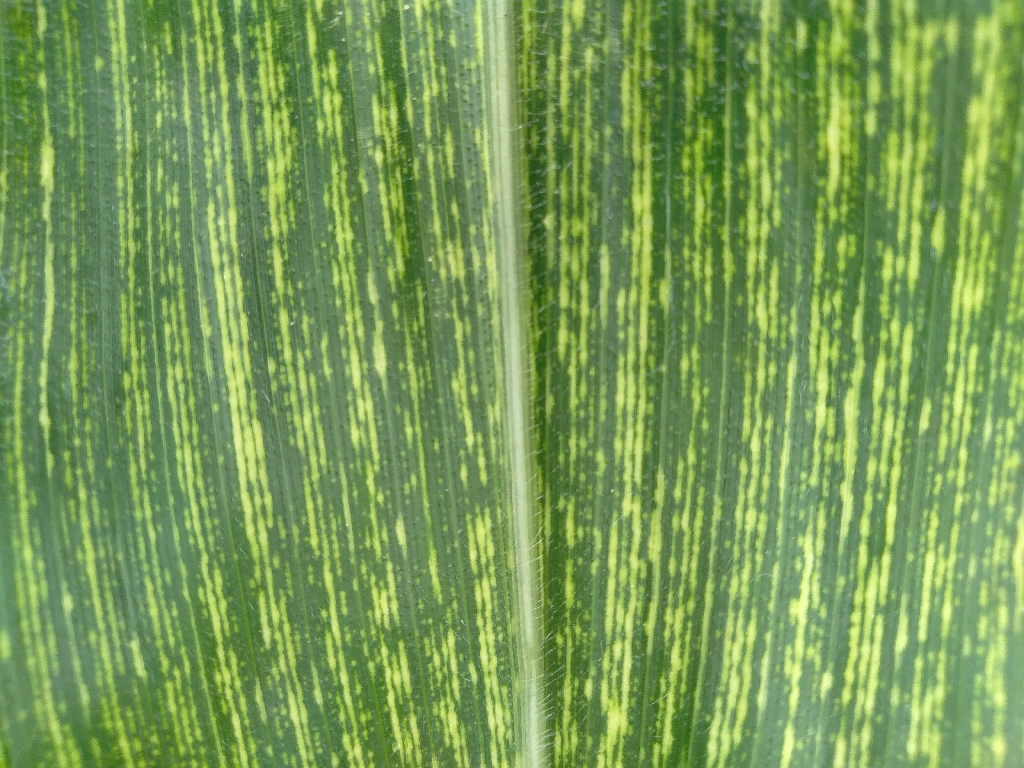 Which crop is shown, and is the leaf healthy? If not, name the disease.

maize, maize streak virus
